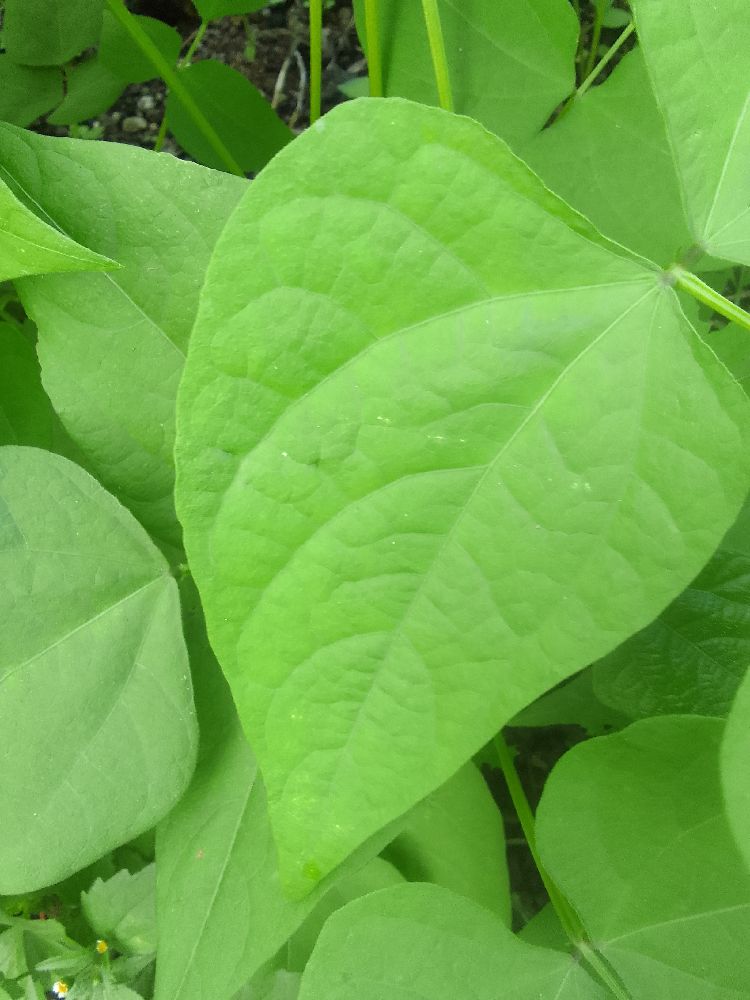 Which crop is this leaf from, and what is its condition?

common bean, healthy
